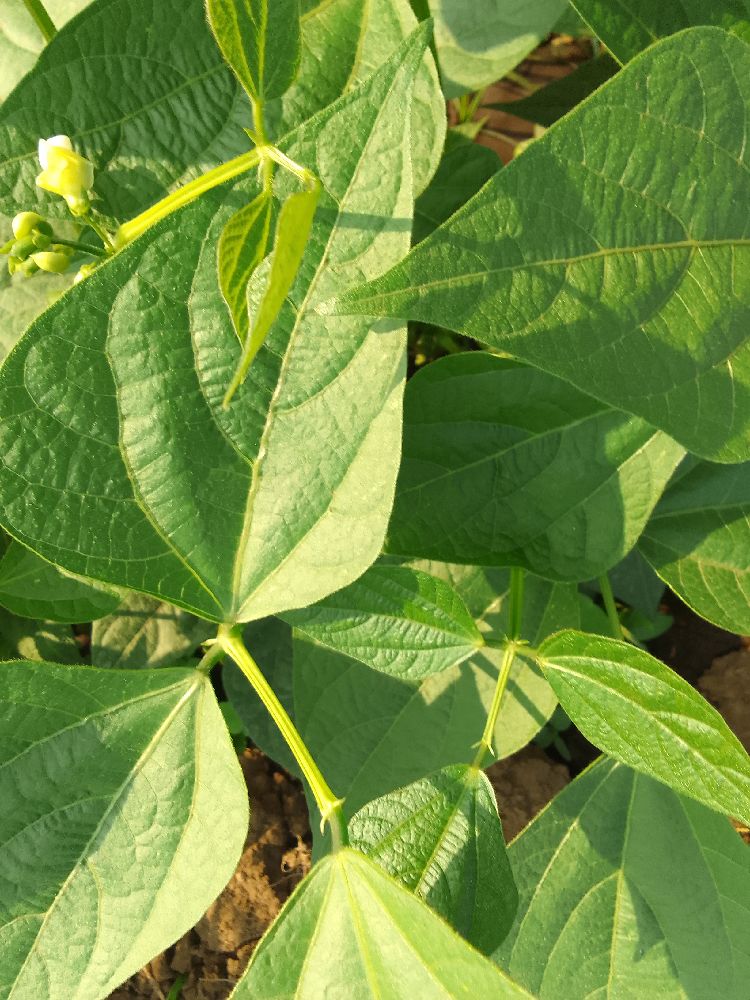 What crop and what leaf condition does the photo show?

common bean, healthy
